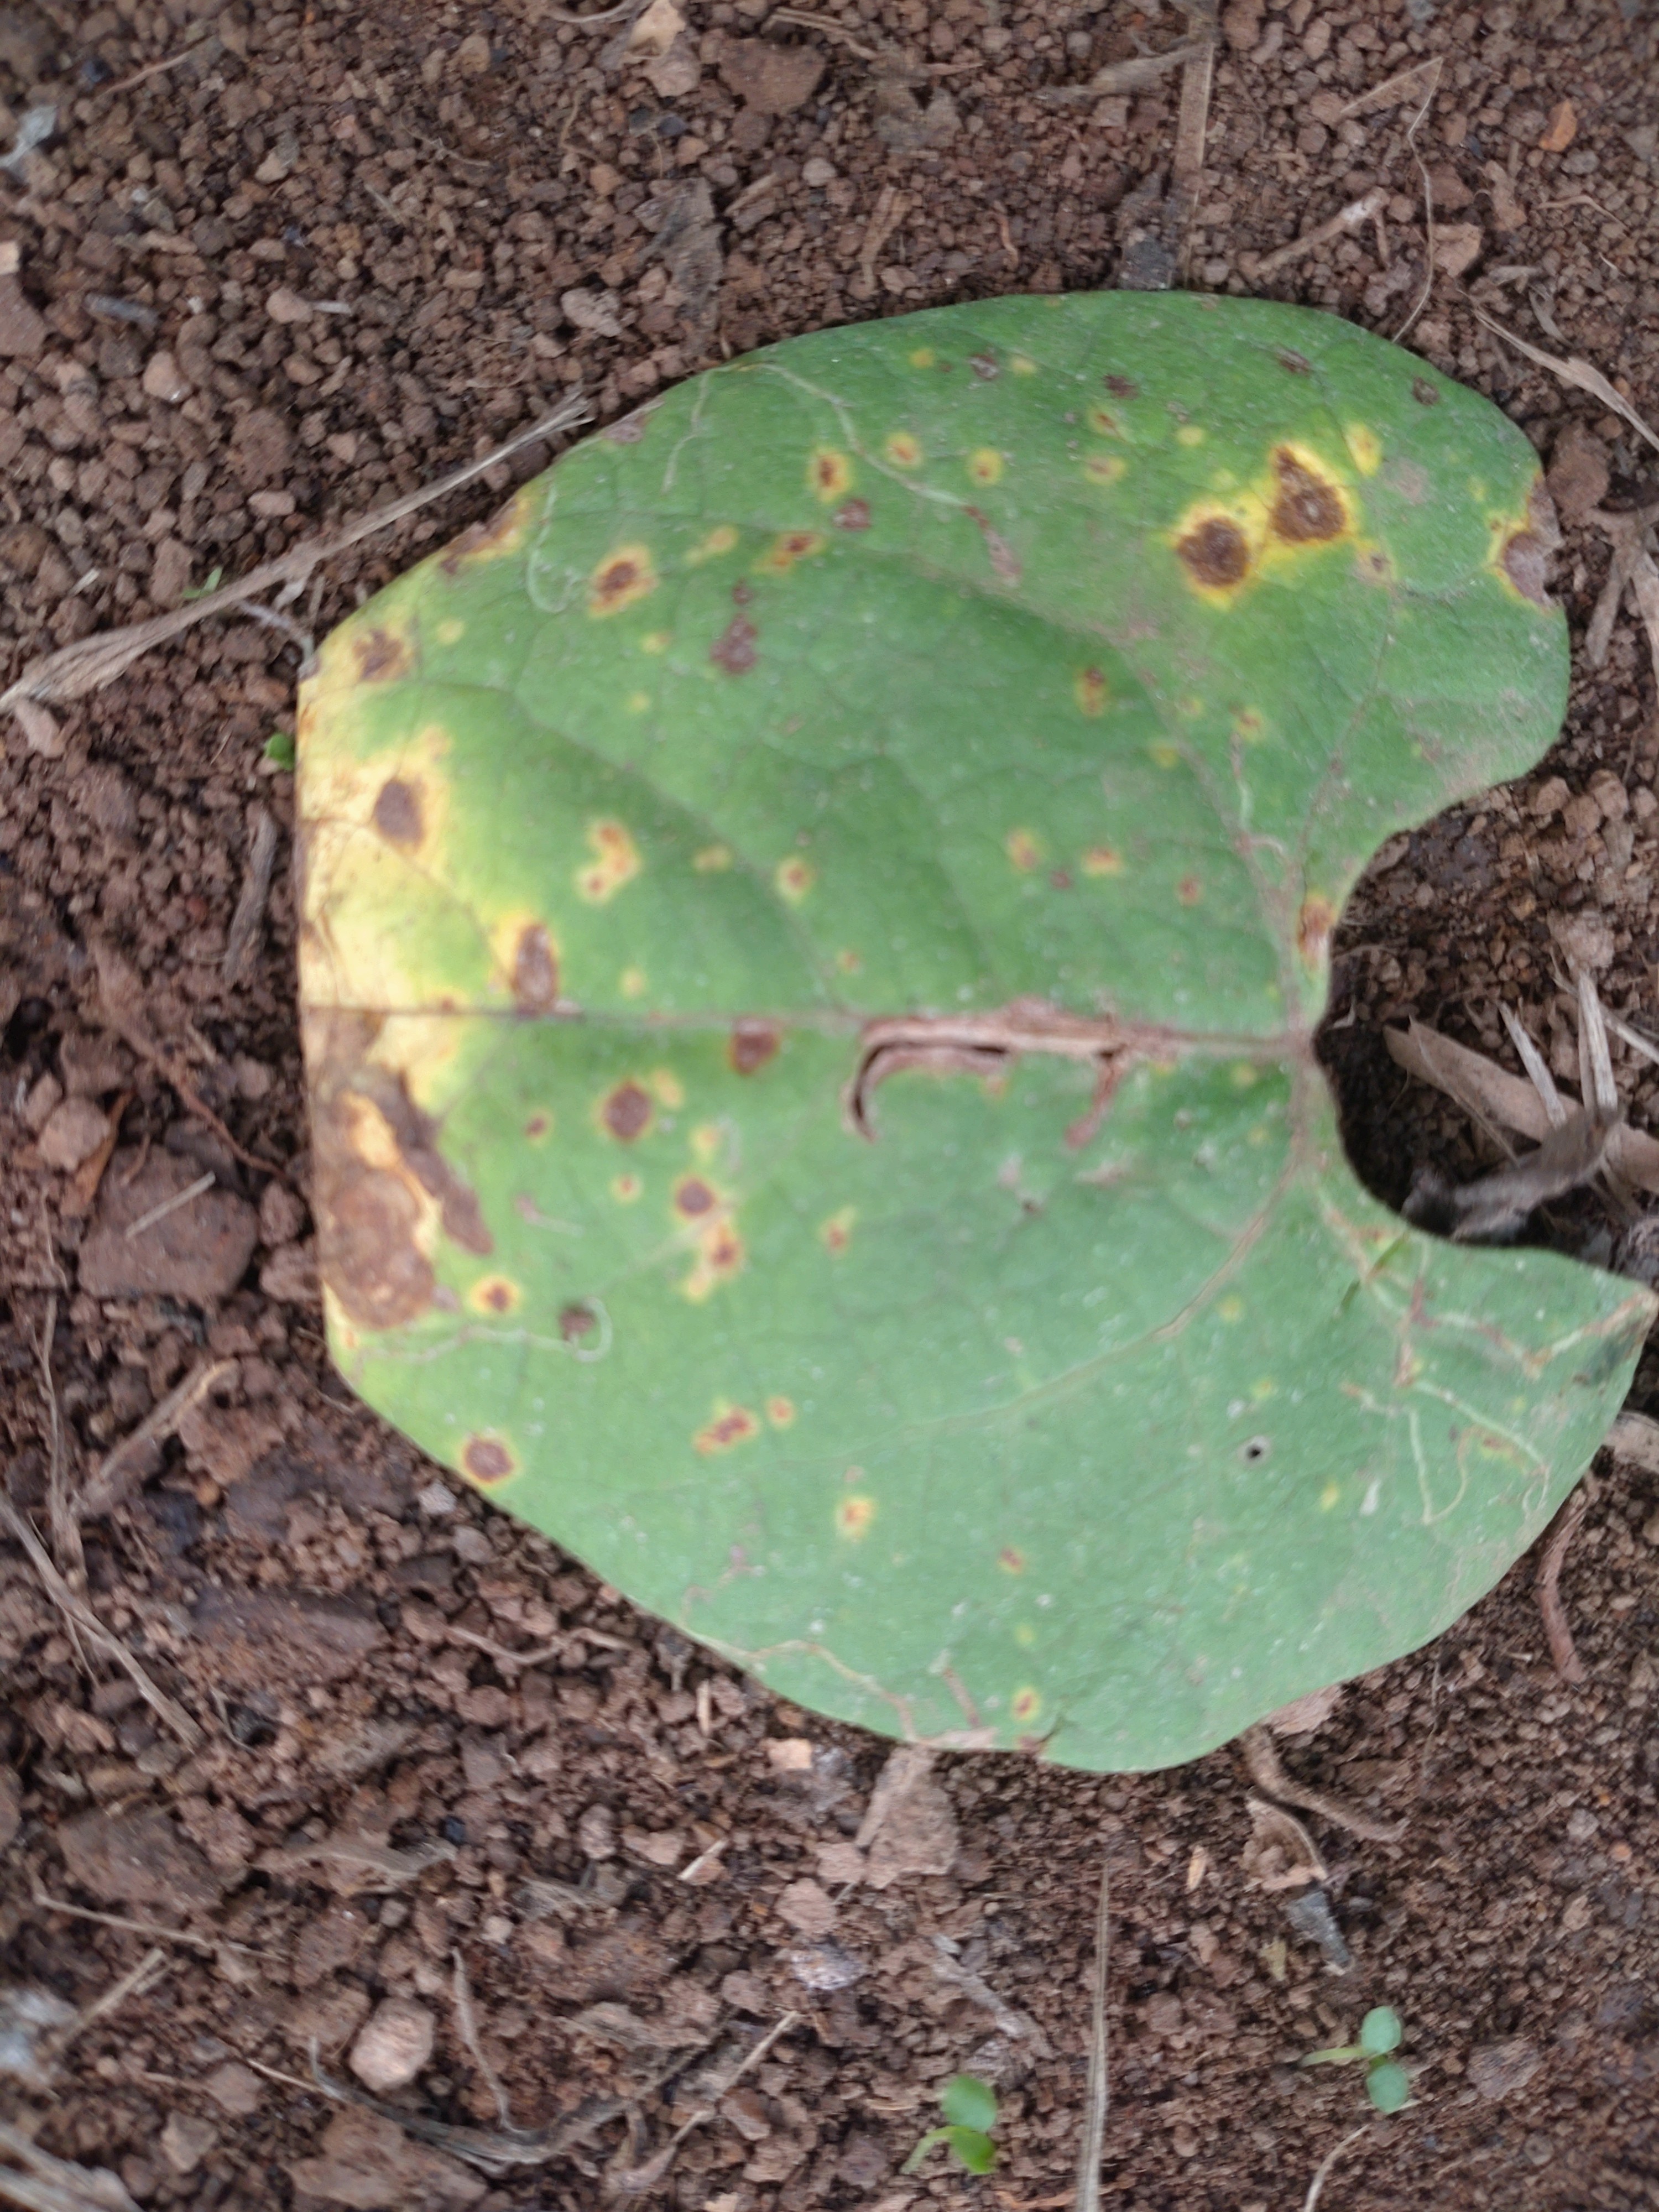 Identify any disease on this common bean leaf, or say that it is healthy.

rust
